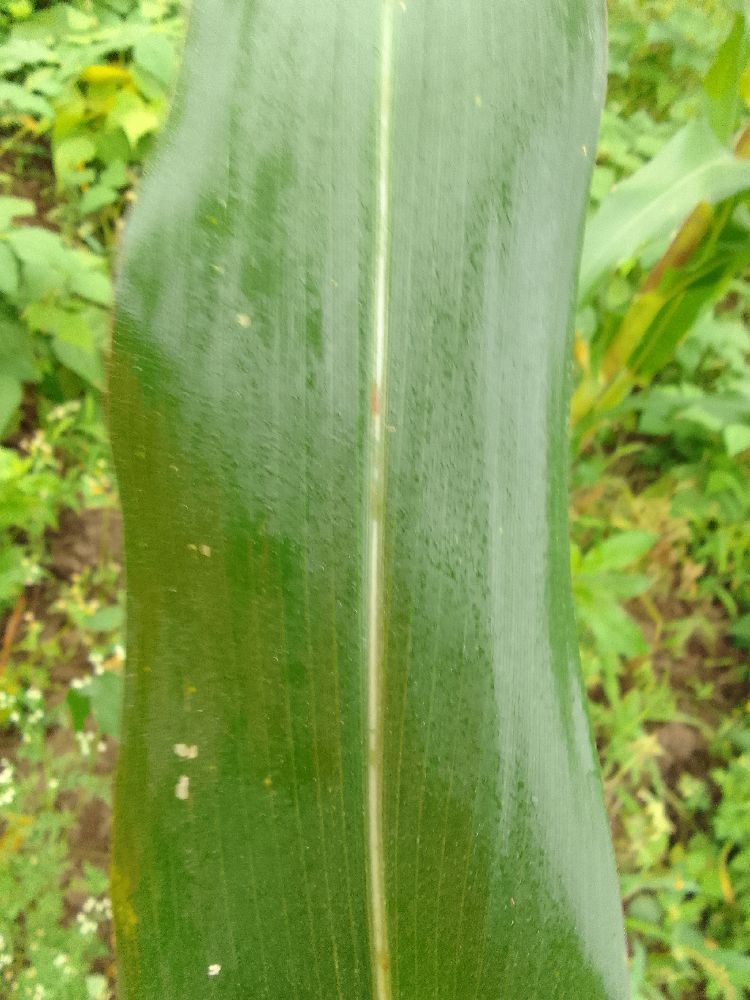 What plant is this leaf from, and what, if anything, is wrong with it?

maize, healthy
